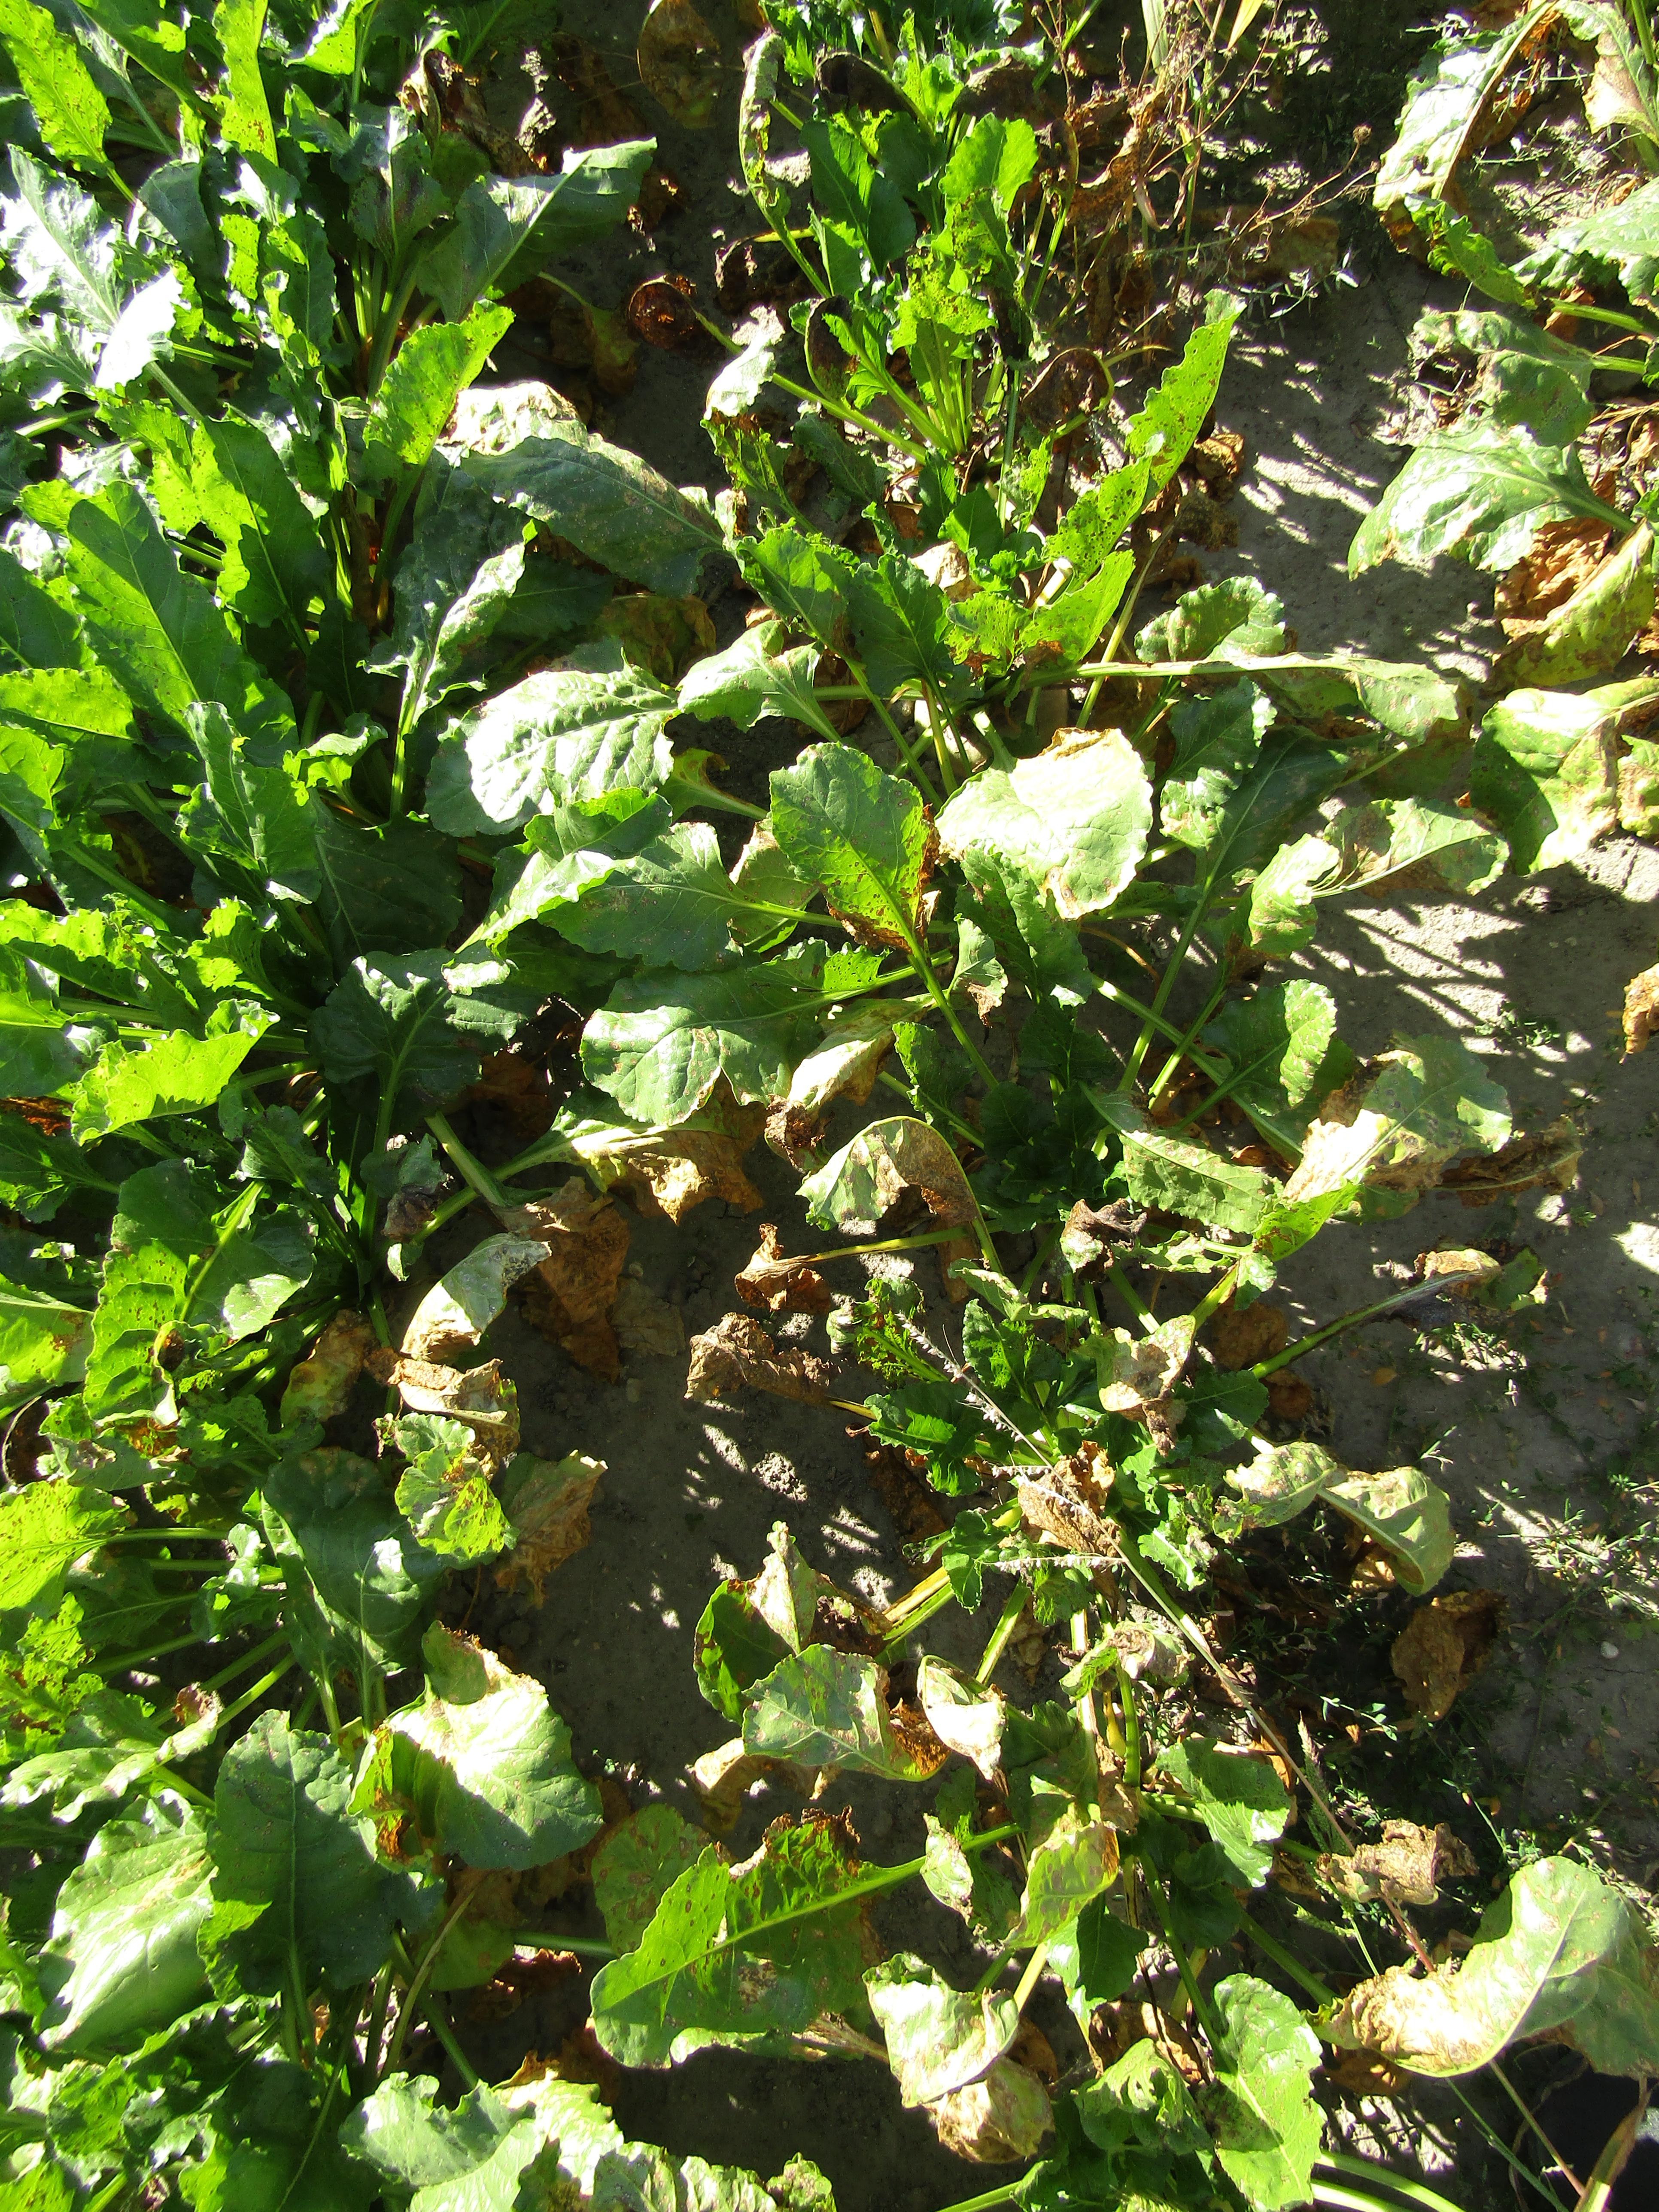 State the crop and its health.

beet, cercospora
